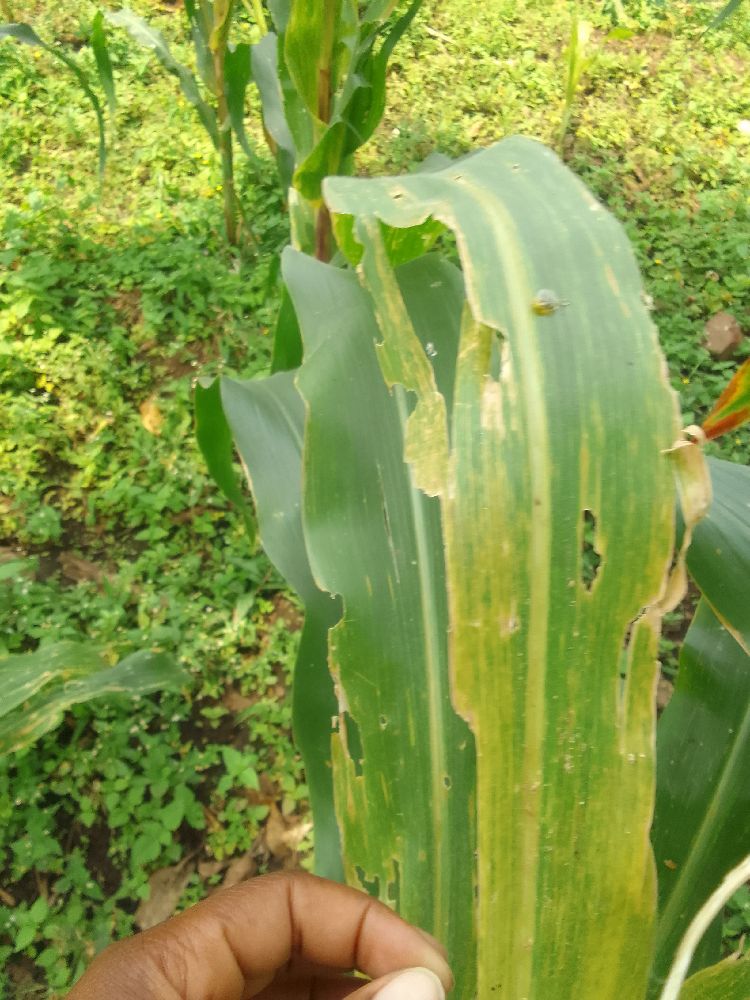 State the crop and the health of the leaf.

maize, maize lethal necrosis
